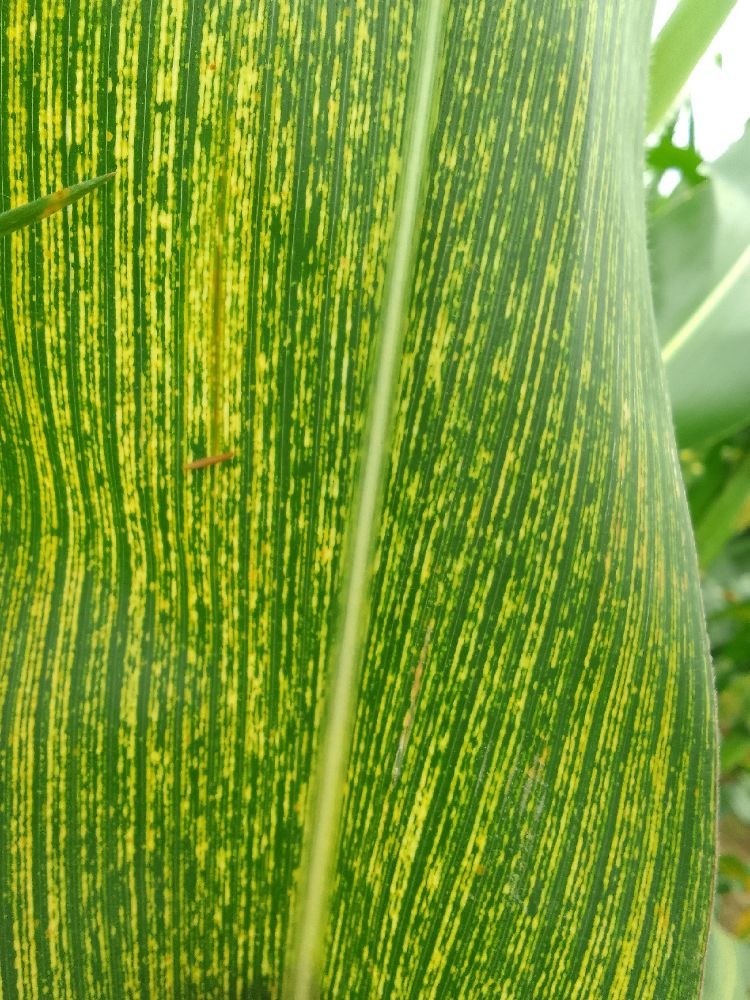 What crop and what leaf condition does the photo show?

maize, maize streak virus
